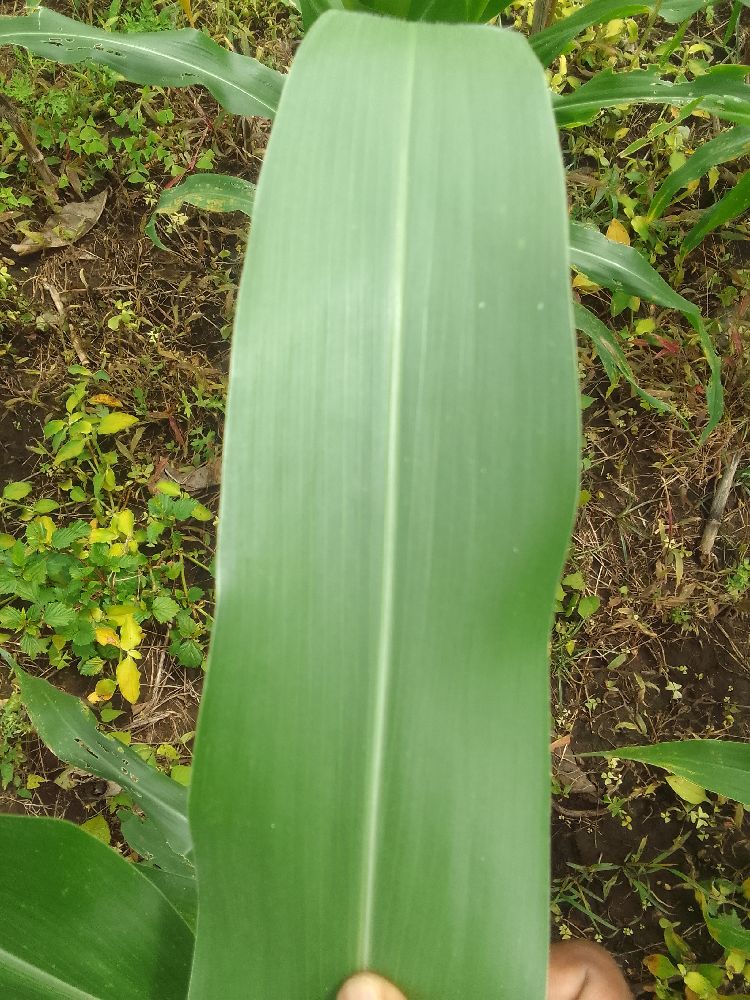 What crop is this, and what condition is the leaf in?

maize, healthy
